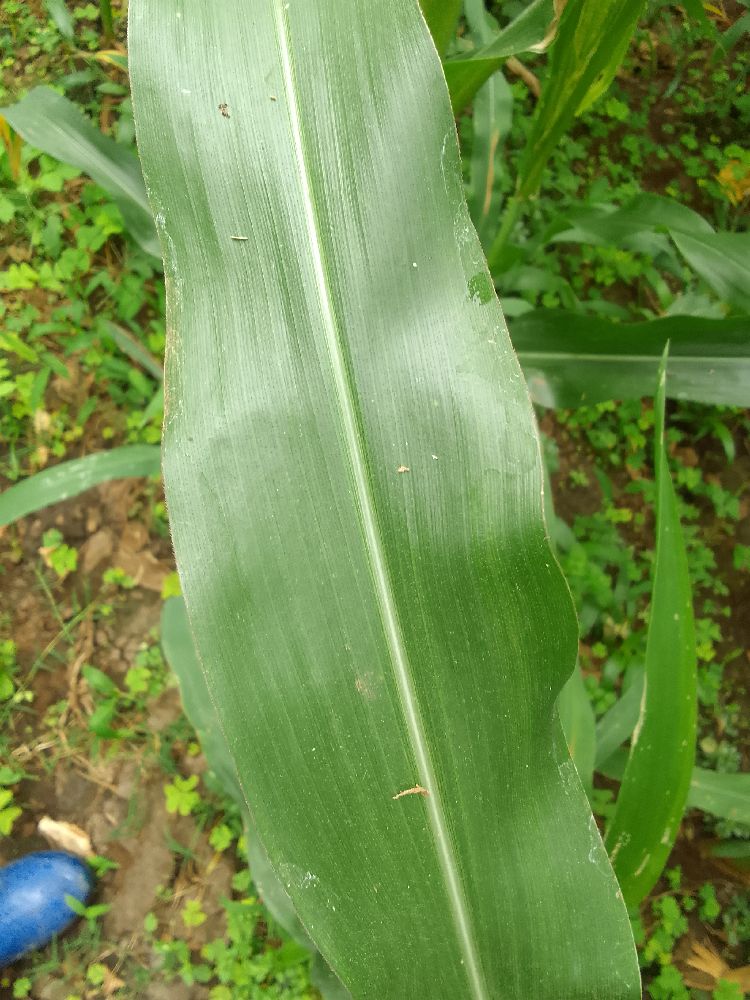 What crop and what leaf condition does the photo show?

maize, healthy
